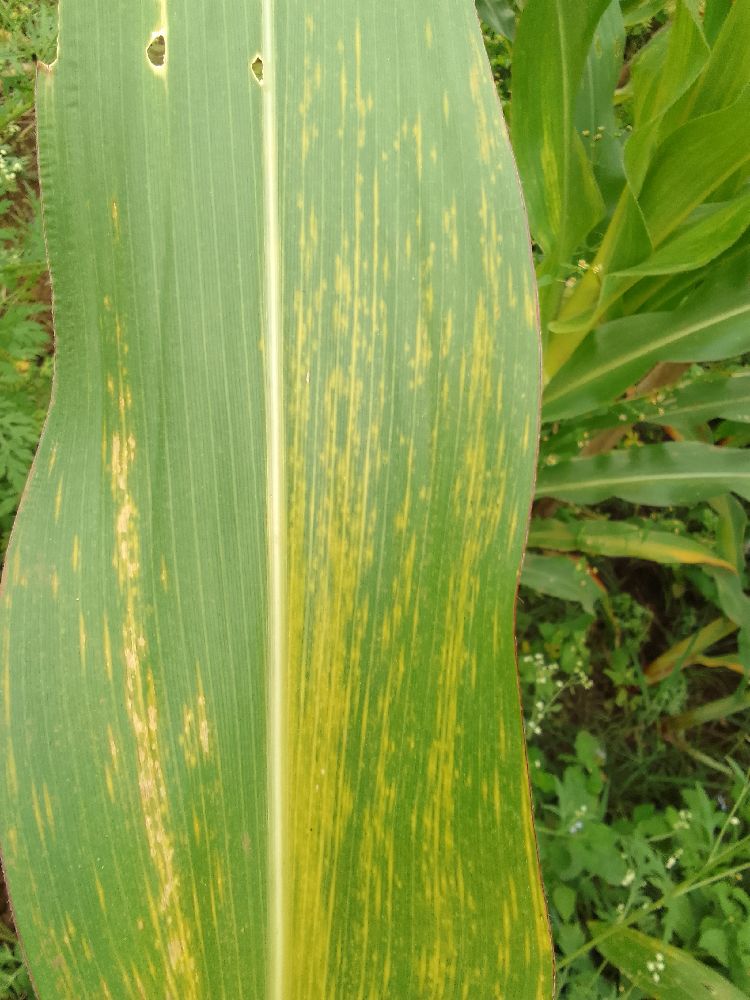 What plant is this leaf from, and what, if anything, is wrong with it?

maize, maize lethal necrosis
